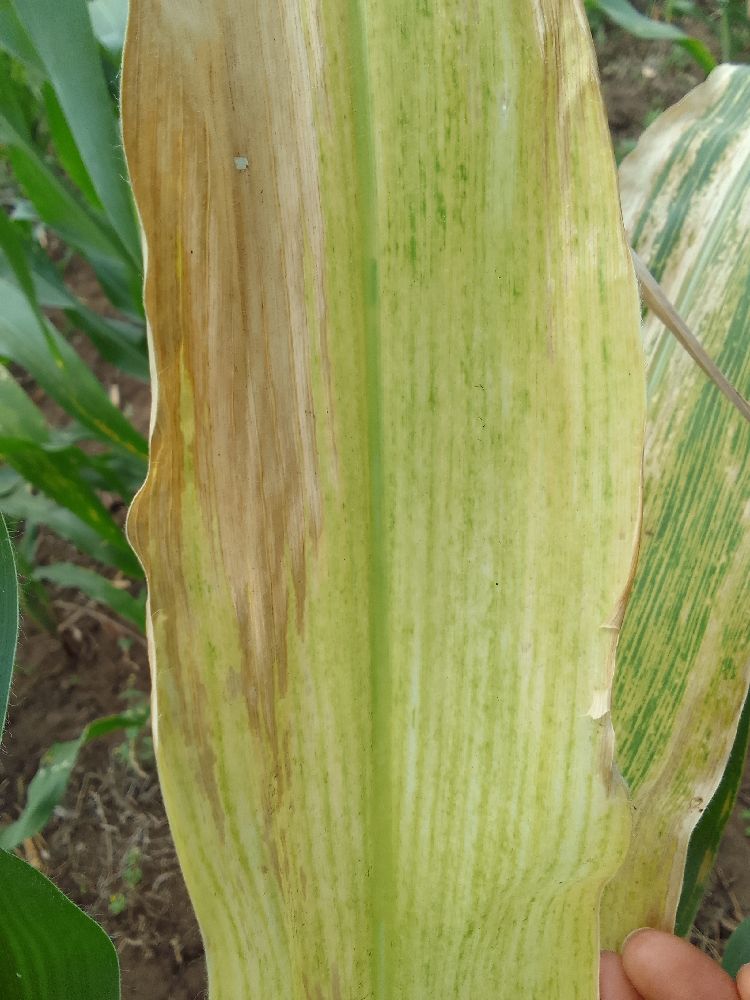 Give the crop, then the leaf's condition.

maize, maize lethal necrosis
